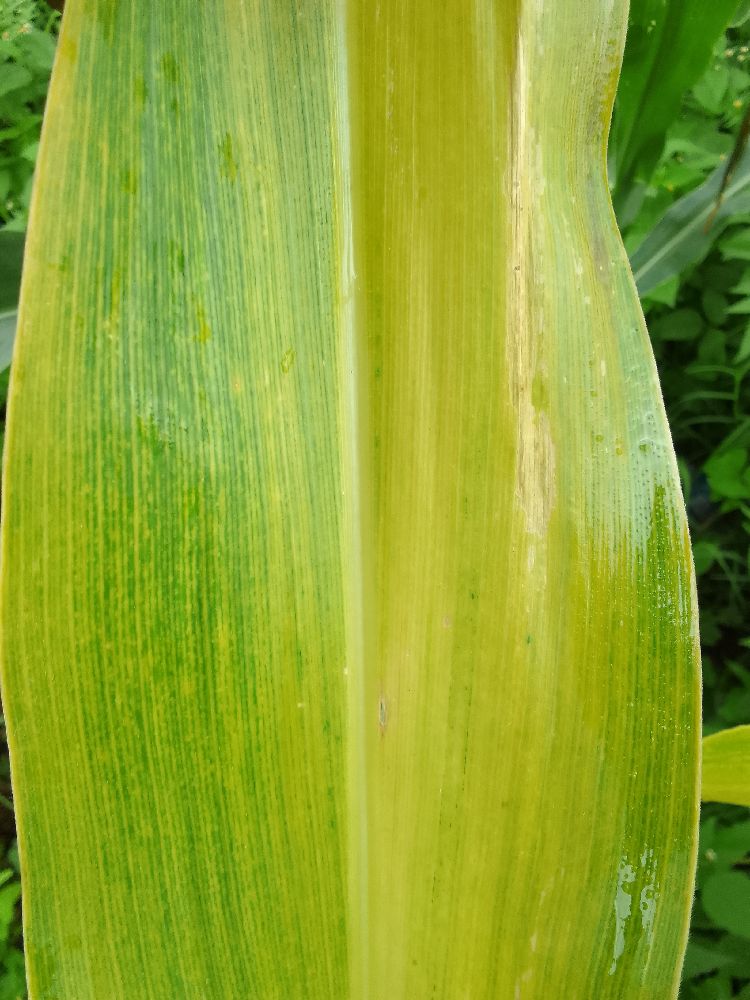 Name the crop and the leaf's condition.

maize, maize lethal necrosis
